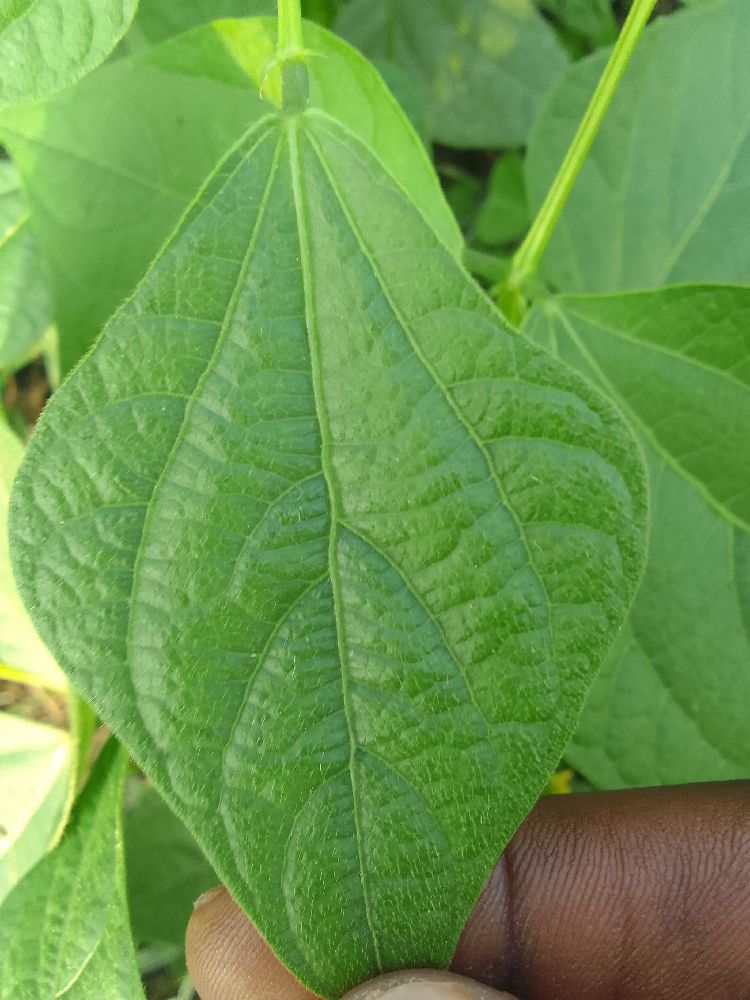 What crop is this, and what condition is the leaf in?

common bean, healthy
